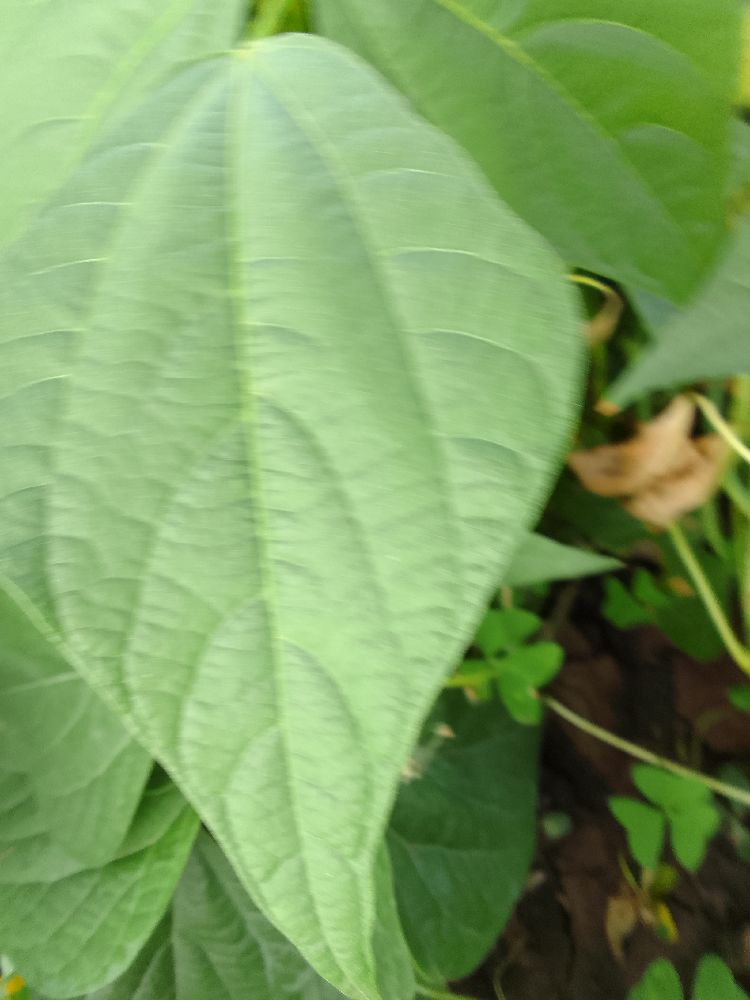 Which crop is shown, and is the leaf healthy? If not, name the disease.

common bean, healthy
